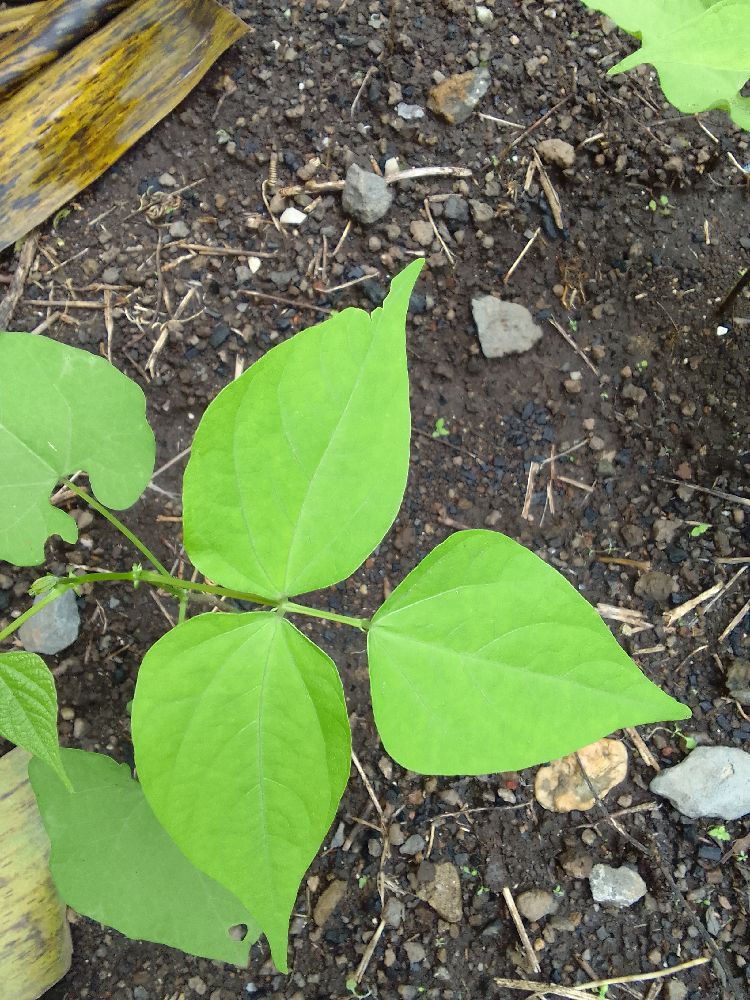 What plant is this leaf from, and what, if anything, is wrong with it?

common bean, healthy
